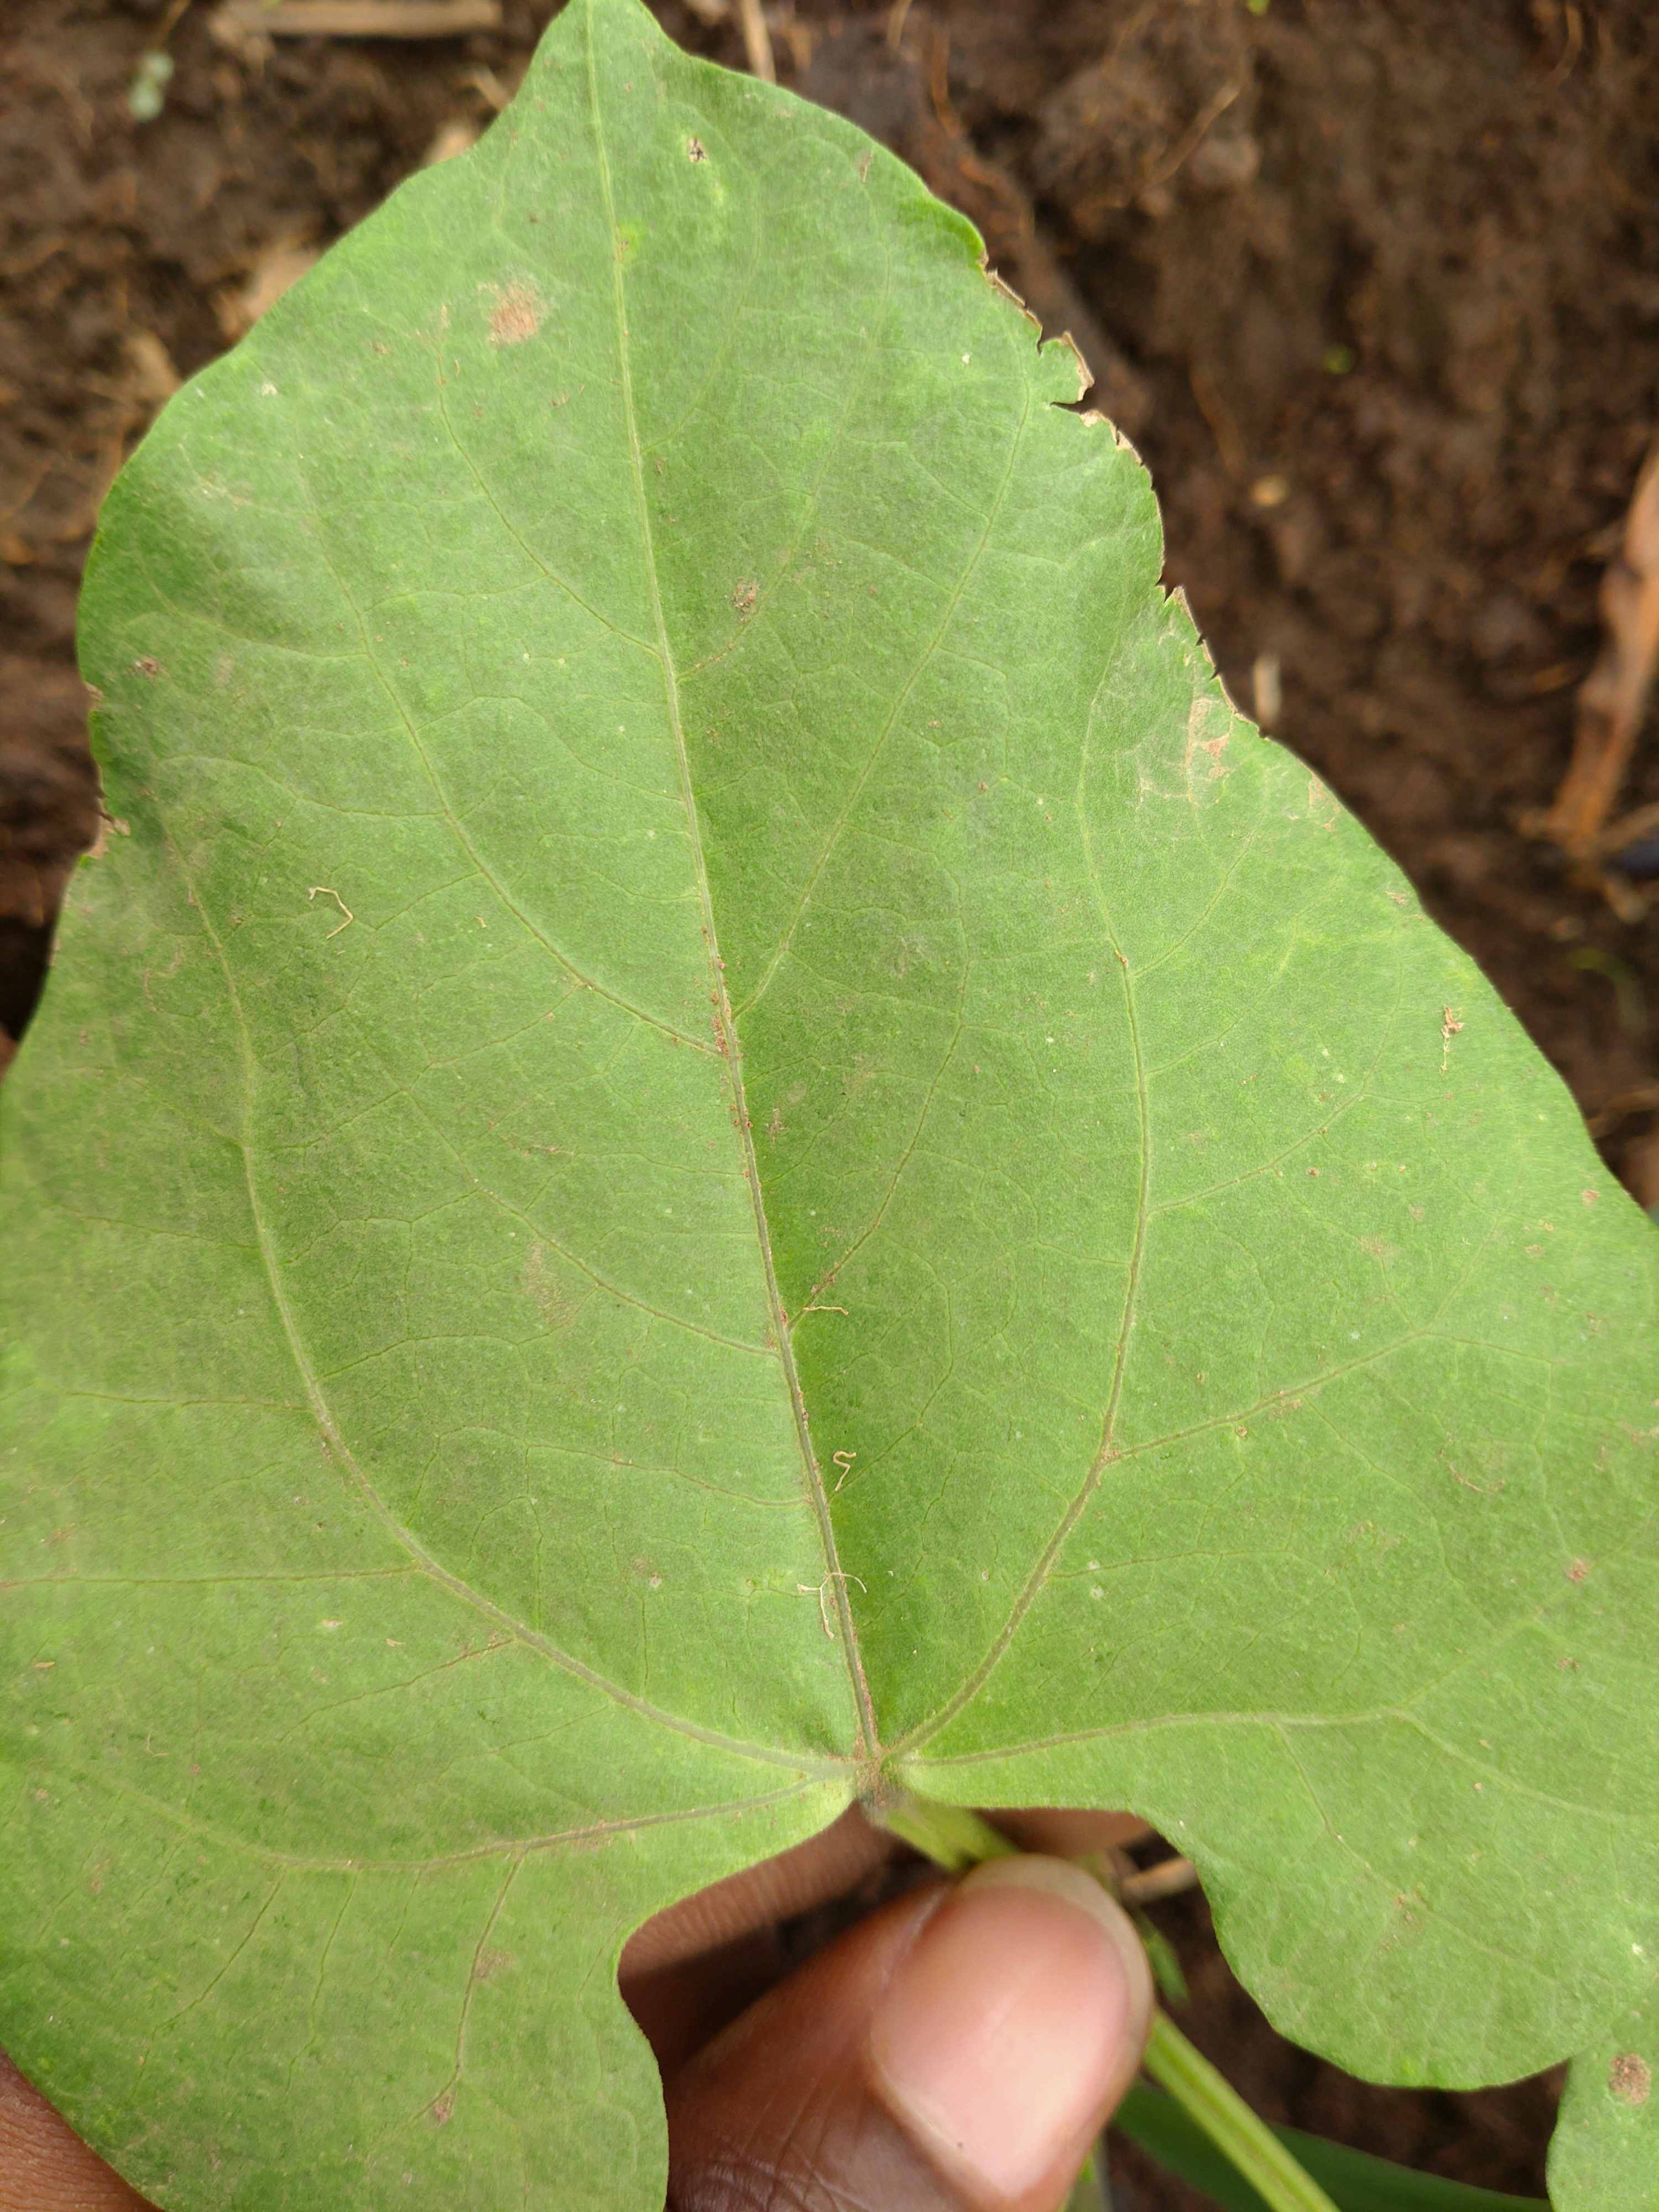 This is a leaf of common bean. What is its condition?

healthy
